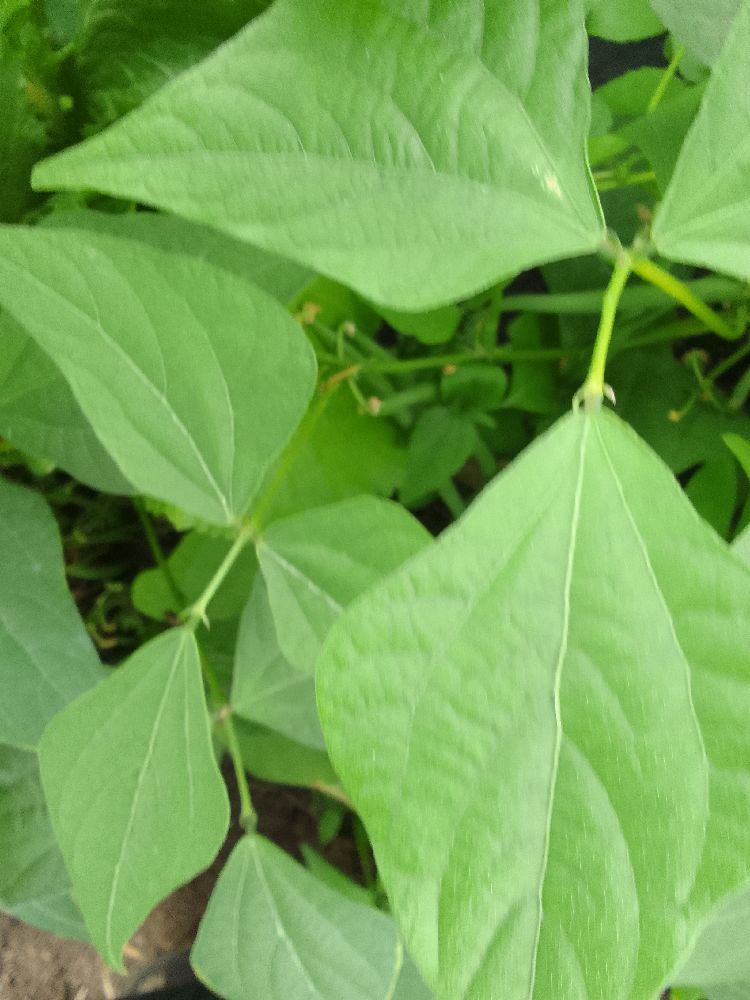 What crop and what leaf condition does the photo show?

common bean, healthy
